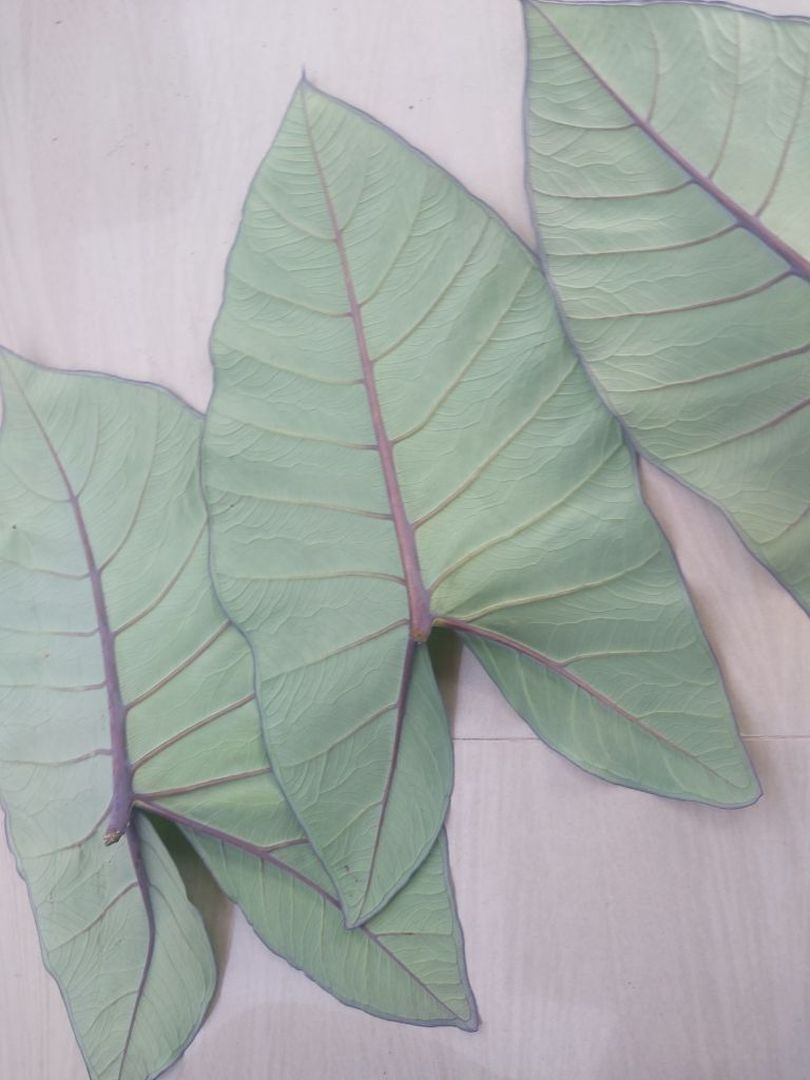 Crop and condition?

taro, healthy
